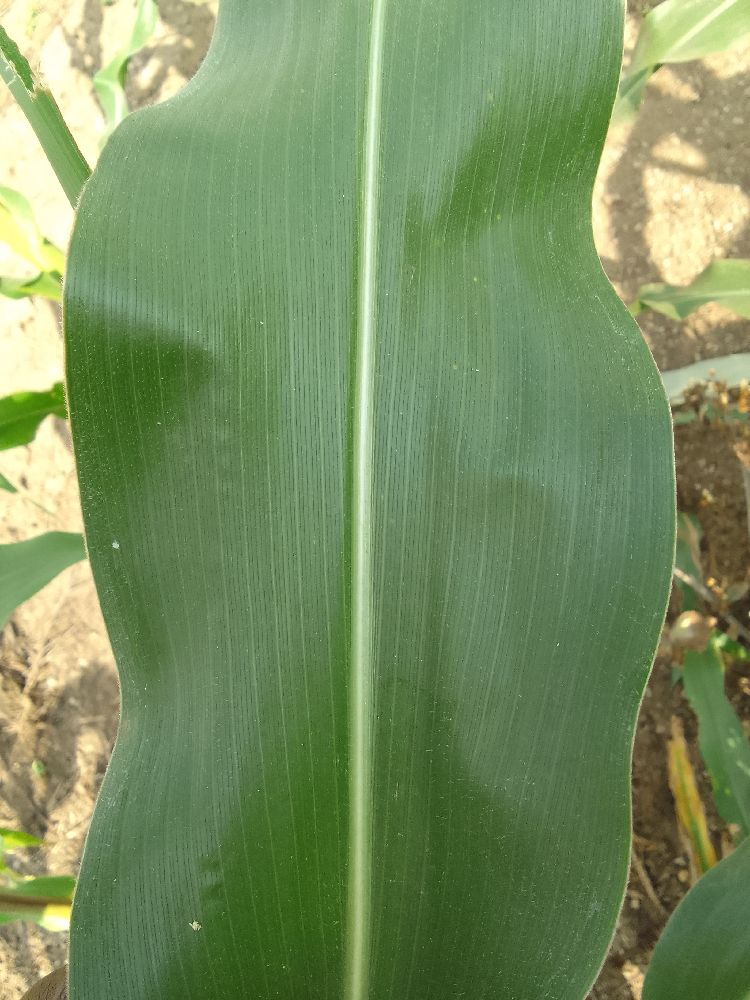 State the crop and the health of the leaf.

maize, healthy
